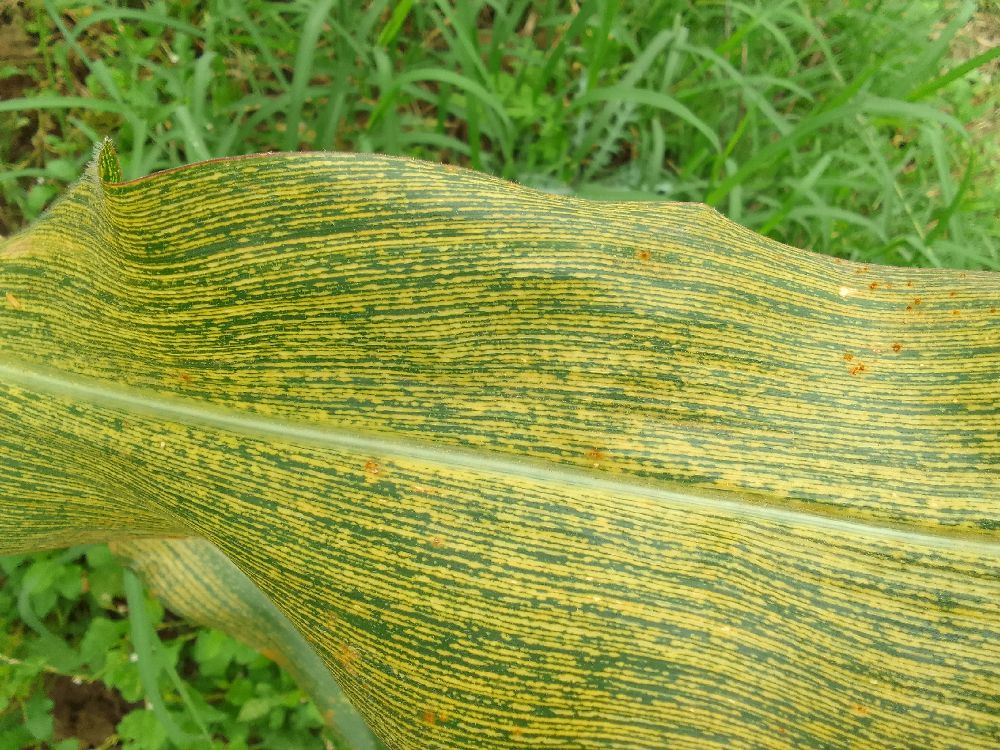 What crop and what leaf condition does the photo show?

maize, maize streak virus
